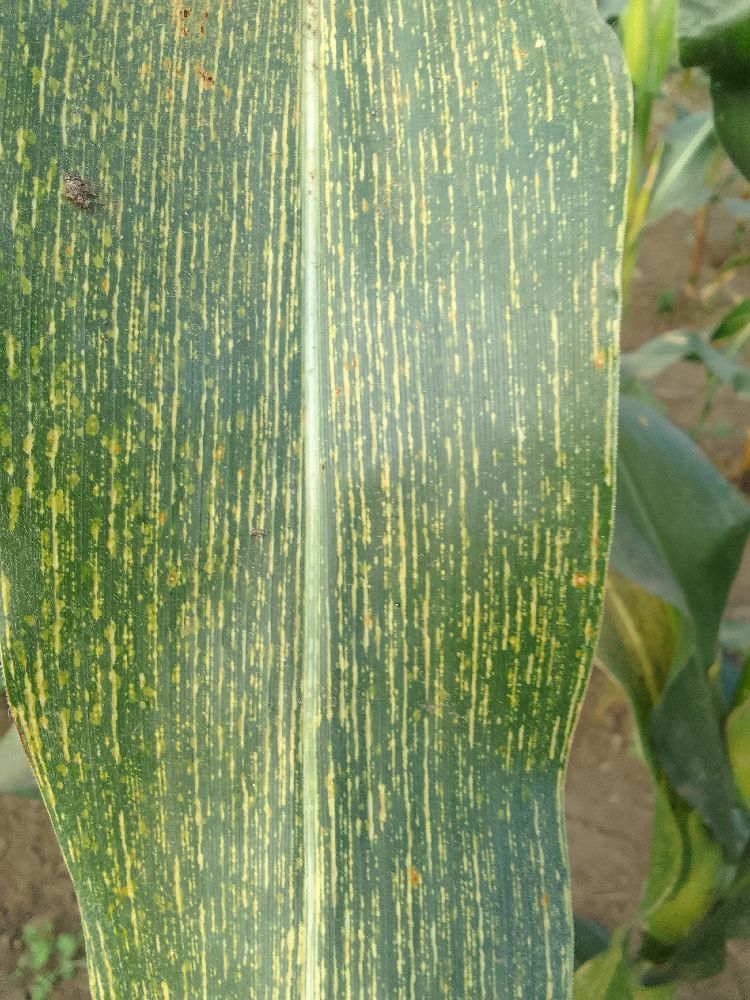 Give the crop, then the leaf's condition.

maize, maize streak virus
